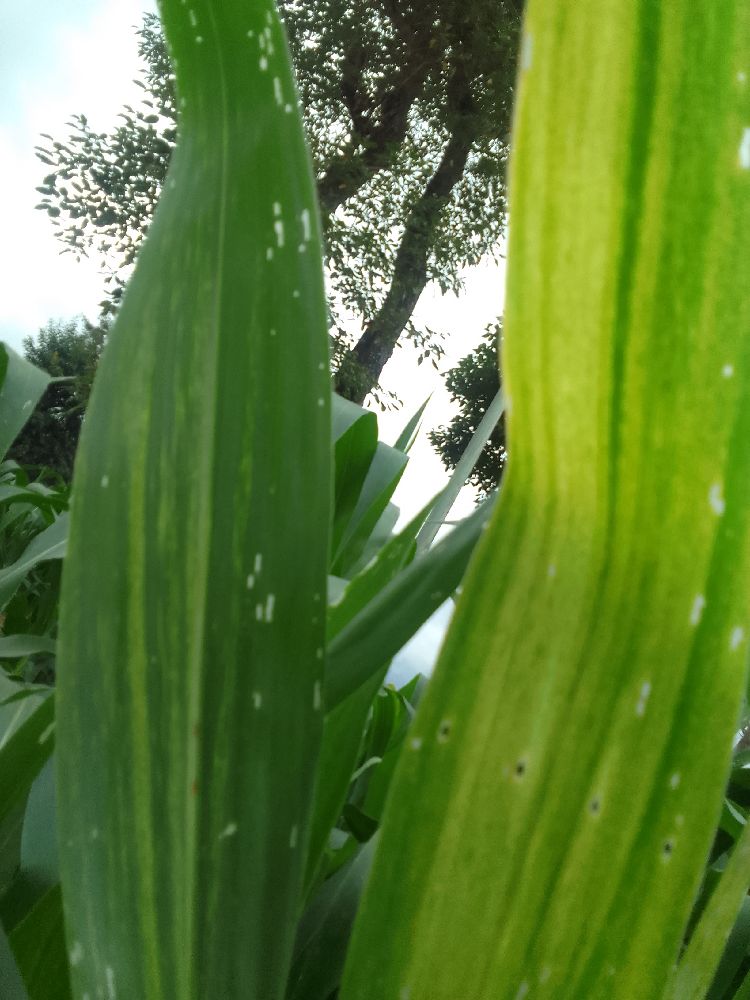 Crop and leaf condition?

maize, maize lethal necrosis
